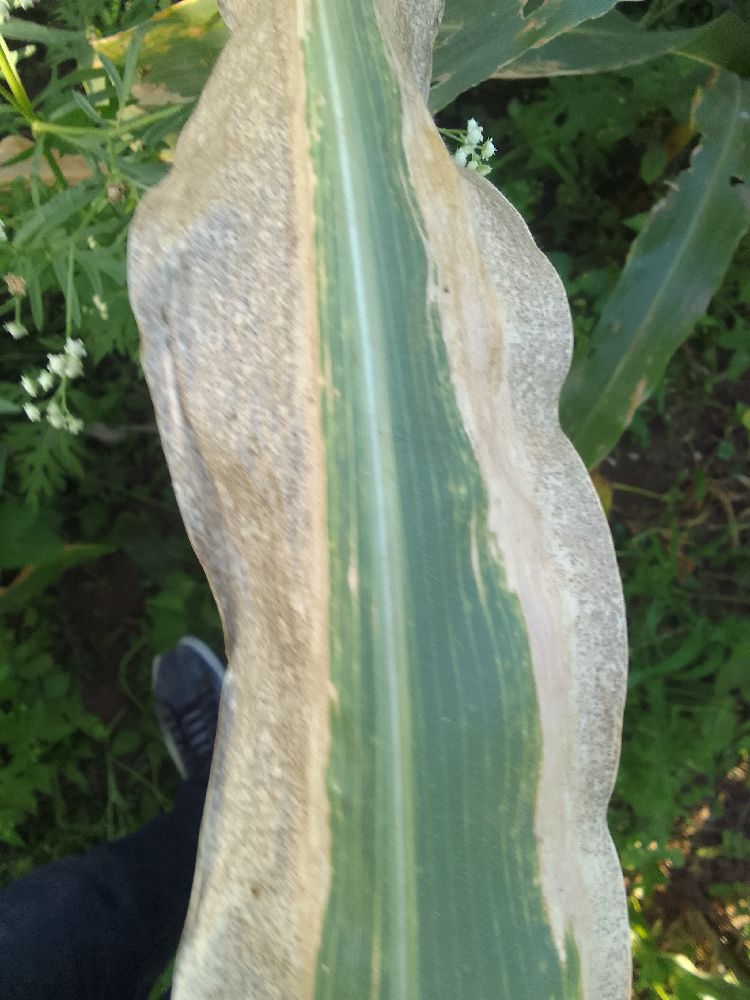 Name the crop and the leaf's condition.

maize, maize lethal necrosis
